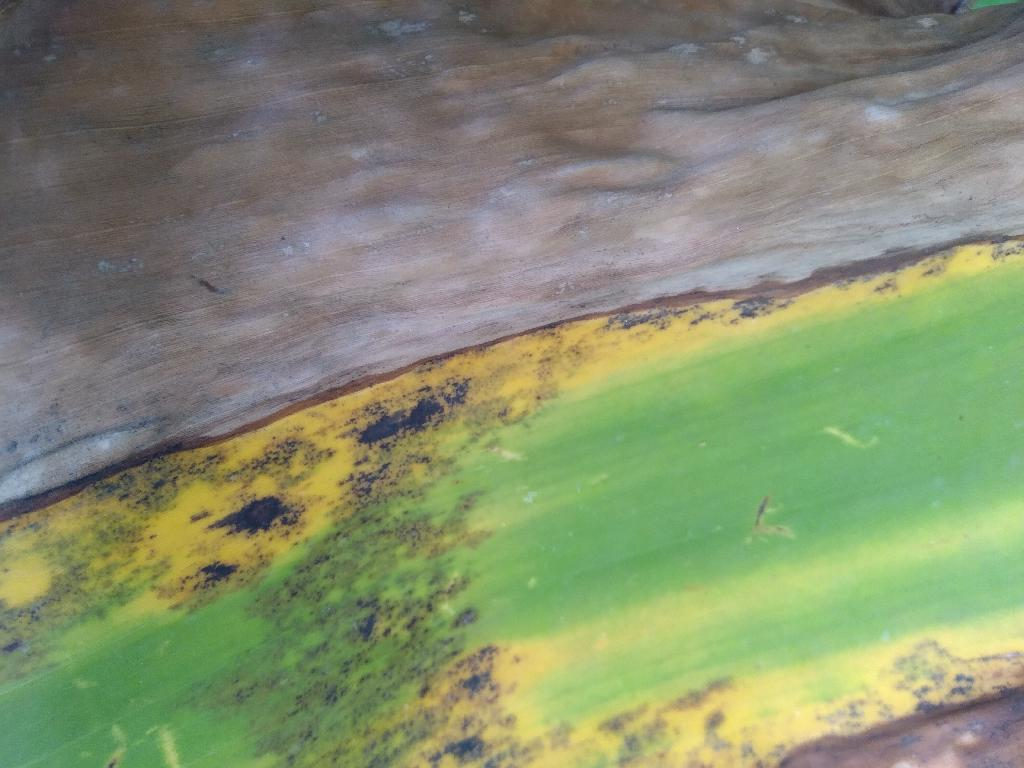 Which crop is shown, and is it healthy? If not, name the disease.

banana, black sigatoka
